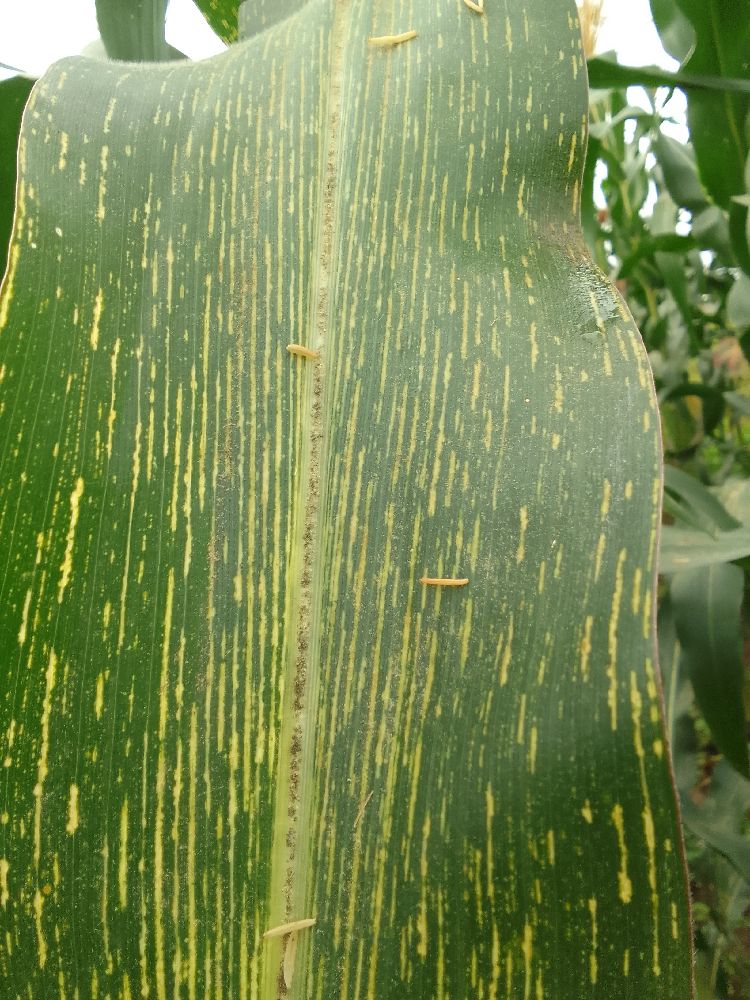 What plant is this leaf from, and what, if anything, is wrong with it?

maize, maize streak virus
